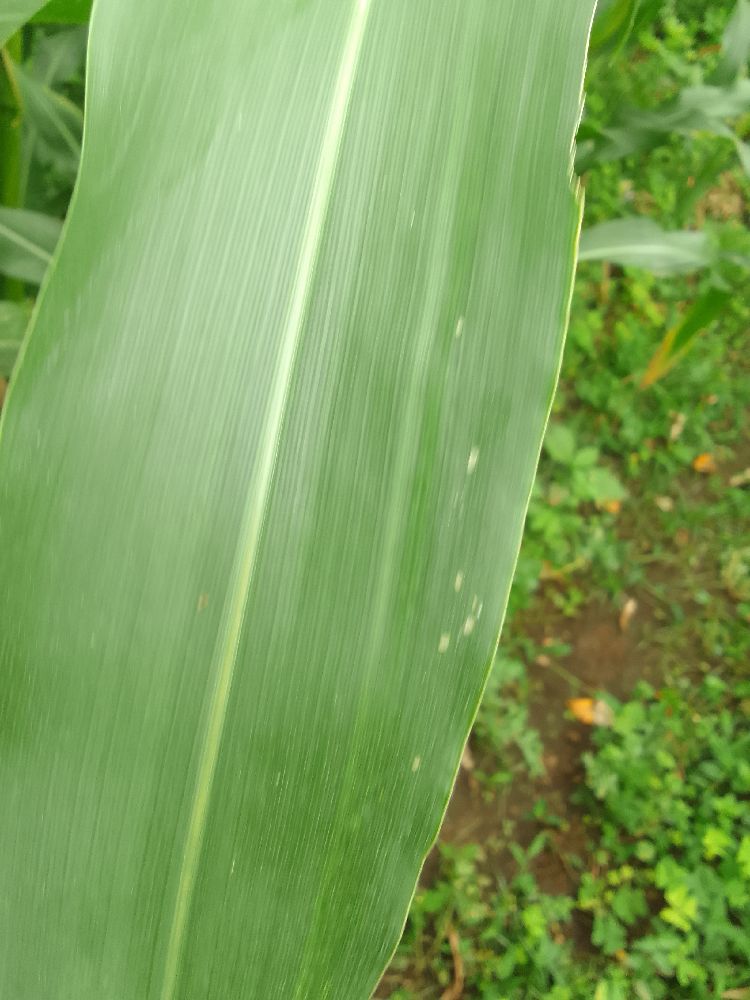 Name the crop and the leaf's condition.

maize, healthy
